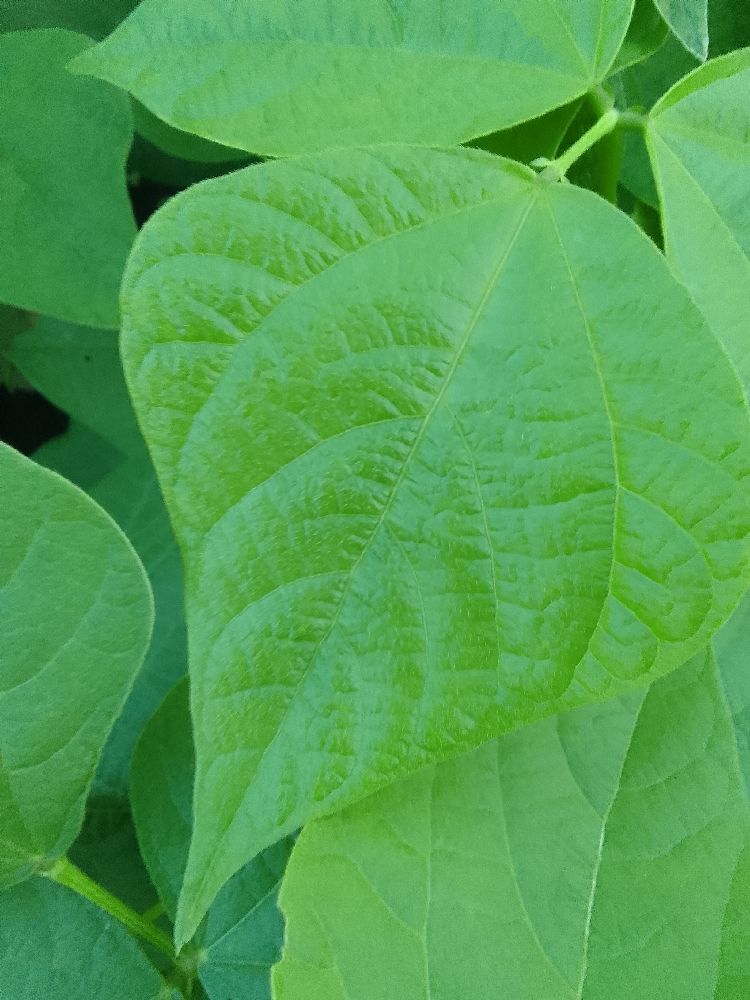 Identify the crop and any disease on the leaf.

common bean, healthy
